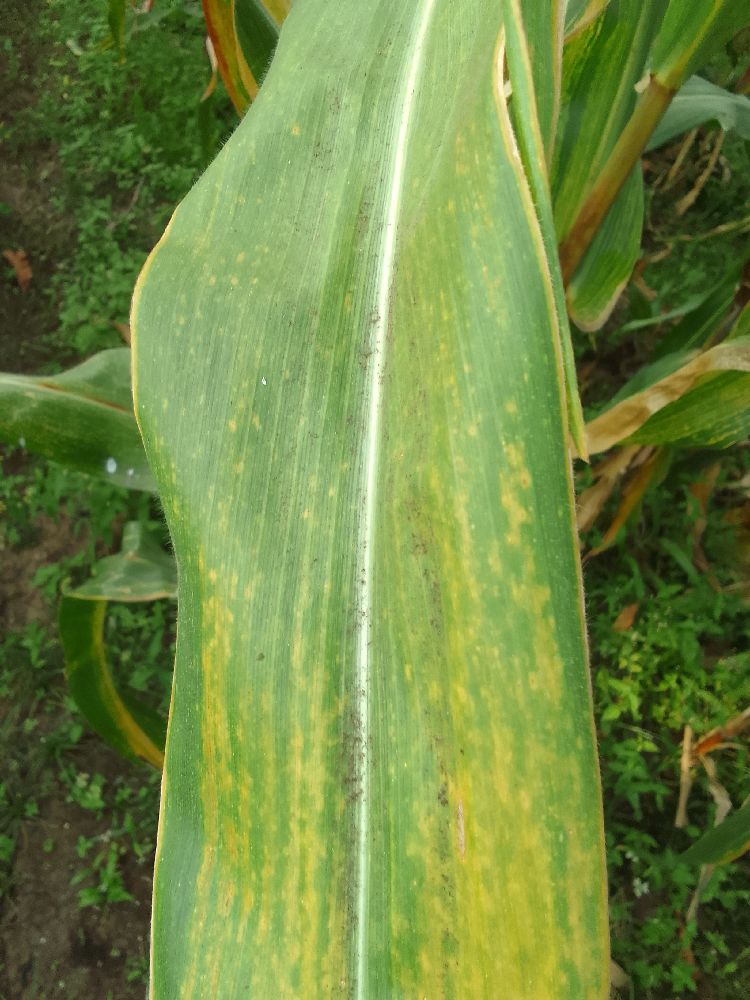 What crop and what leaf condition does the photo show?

maize, maize lethal necrosis
